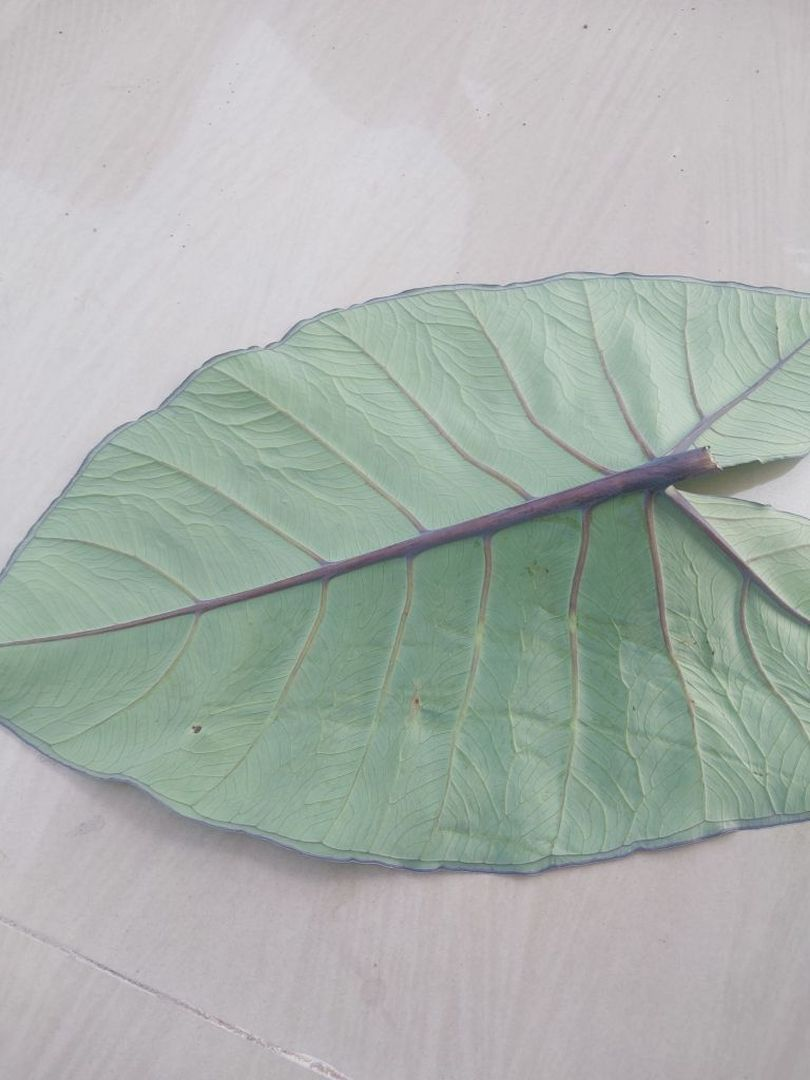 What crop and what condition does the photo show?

taro, healthy
